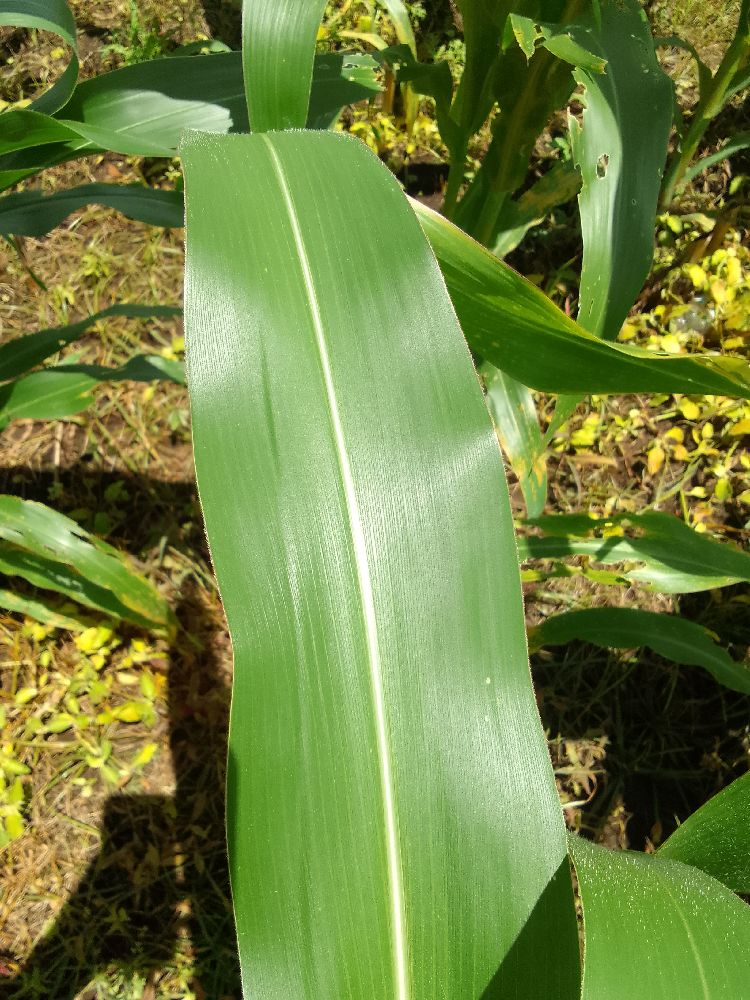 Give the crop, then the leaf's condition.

maize, healthy
